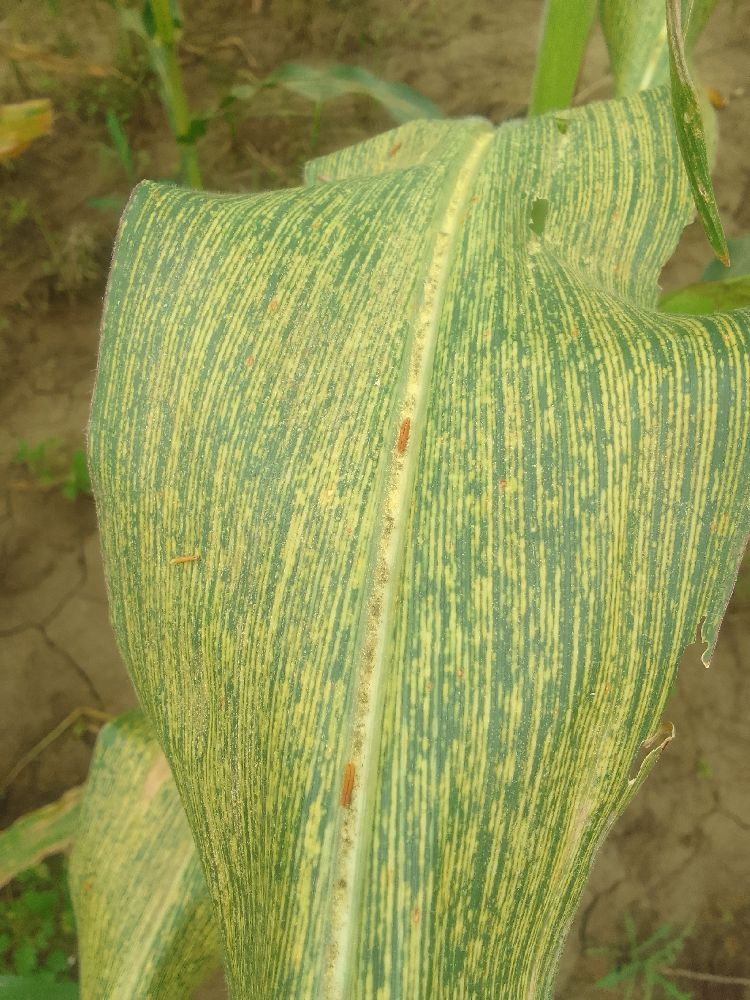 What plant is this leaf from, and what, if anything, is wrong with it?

maize, maize streak virus
